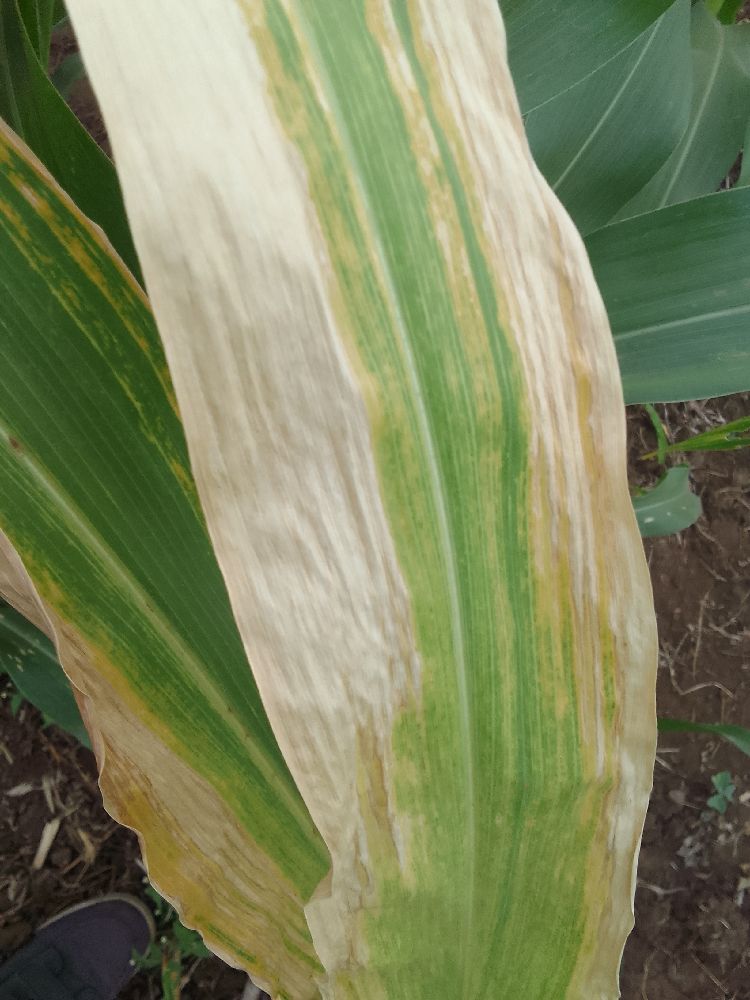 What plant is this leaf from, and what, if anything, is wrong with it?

maize, maize lethal necrosis
